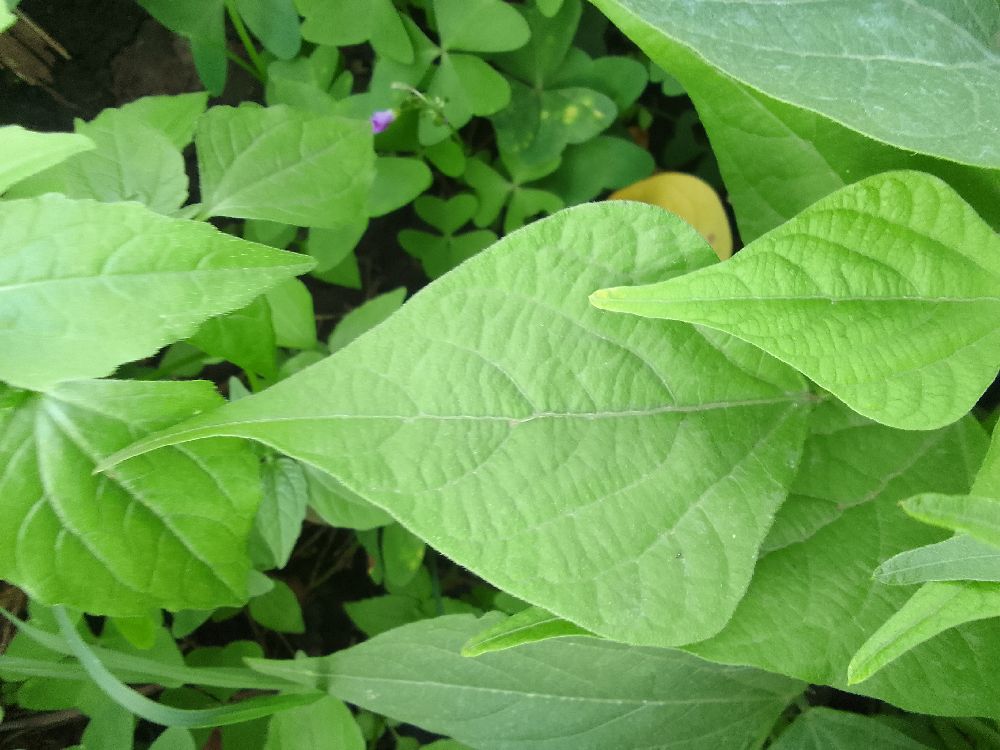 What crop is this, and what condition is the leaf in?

common bean, healthy
